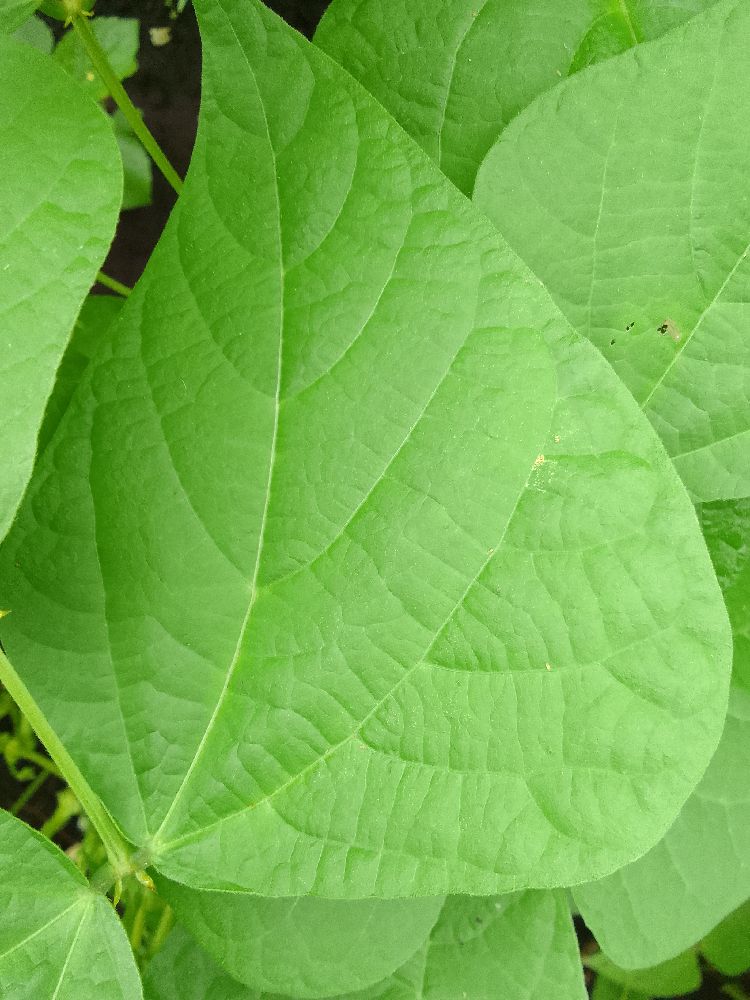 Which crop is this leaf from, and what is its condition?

common bean, healthy
